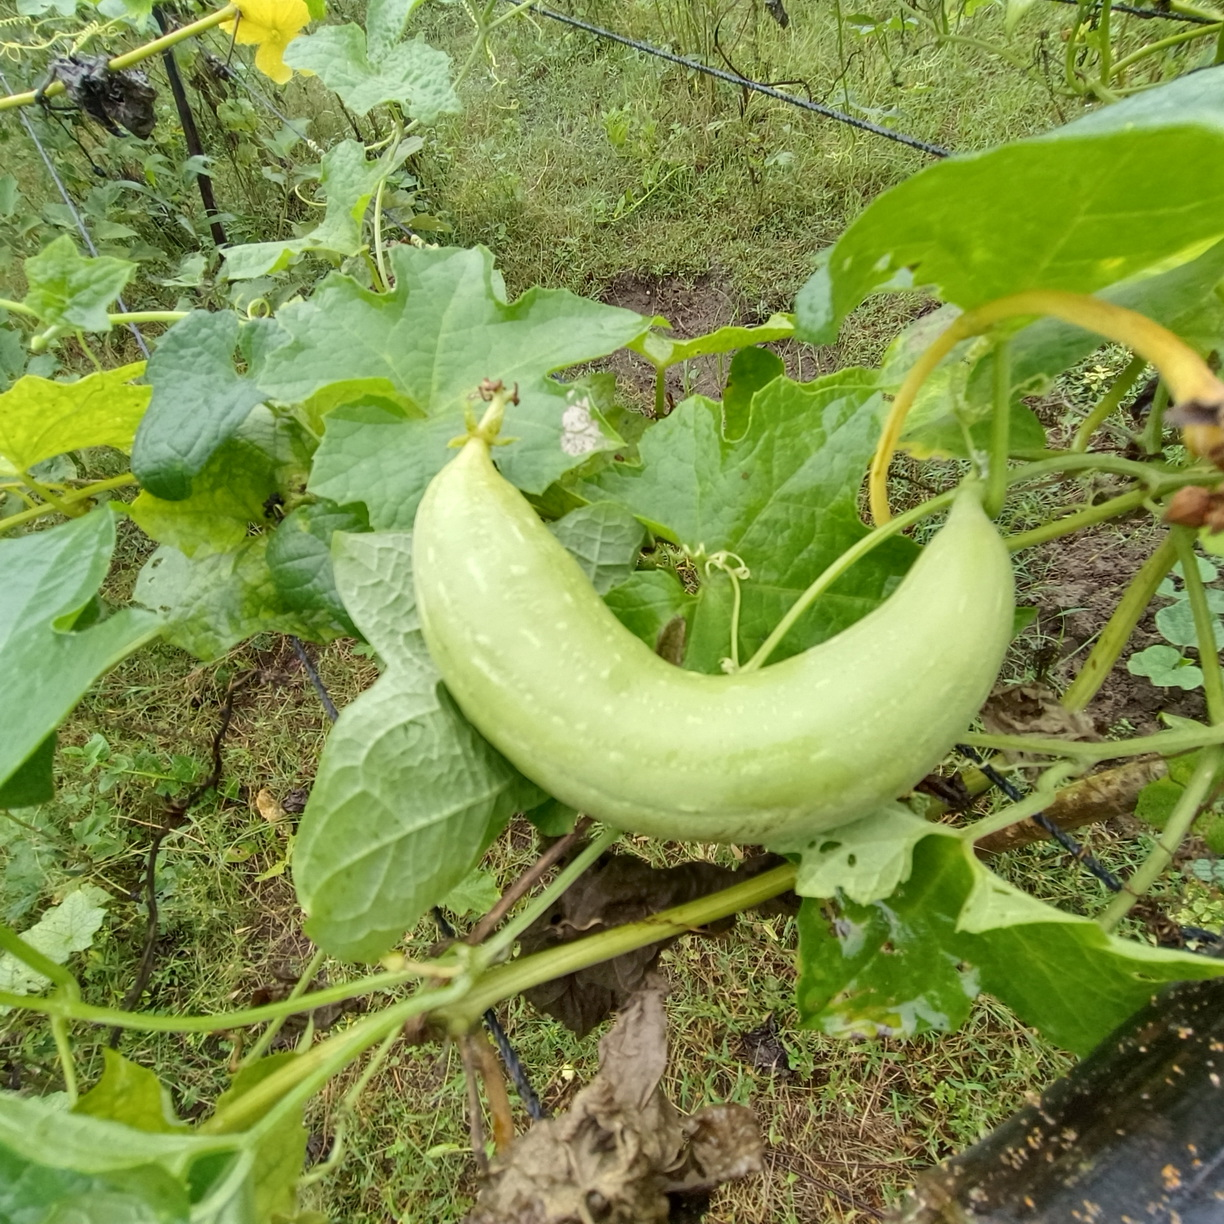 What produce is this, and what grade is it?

luffa, fresh
